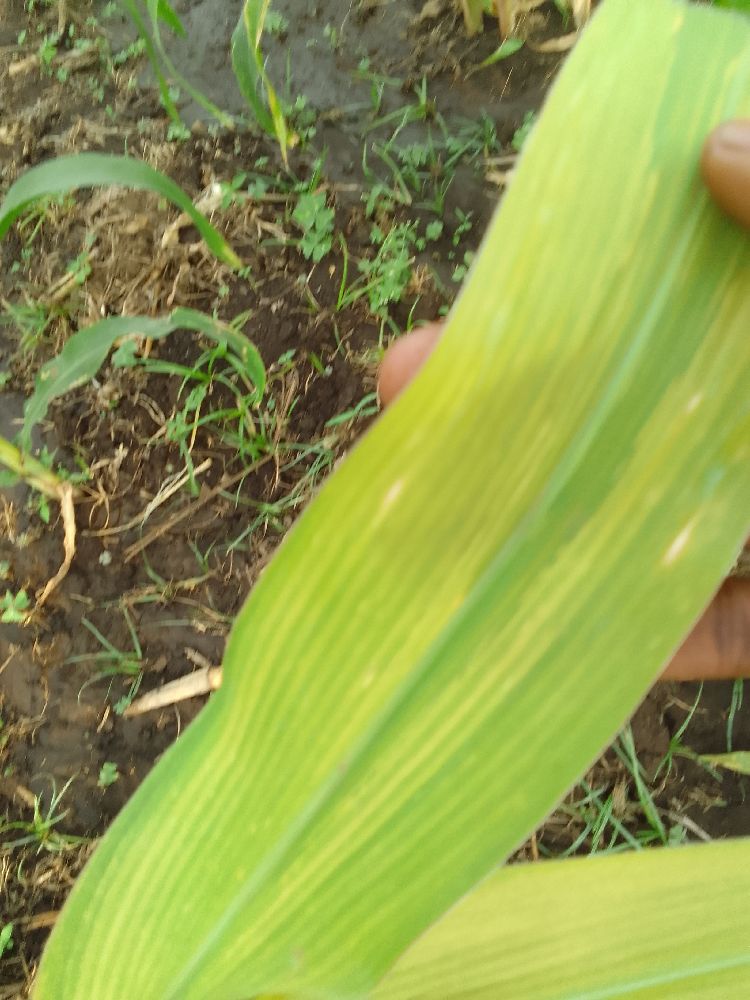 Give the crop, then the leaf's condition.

maize, maize lethal necrosis
